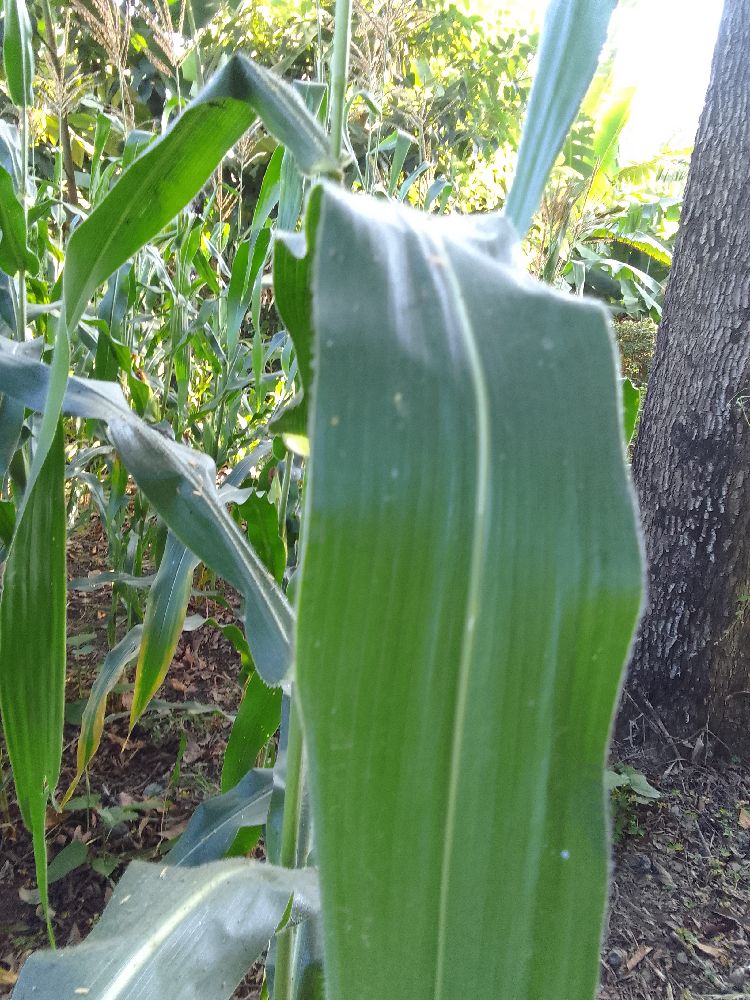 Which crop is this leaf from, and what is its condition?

maize, healthy
